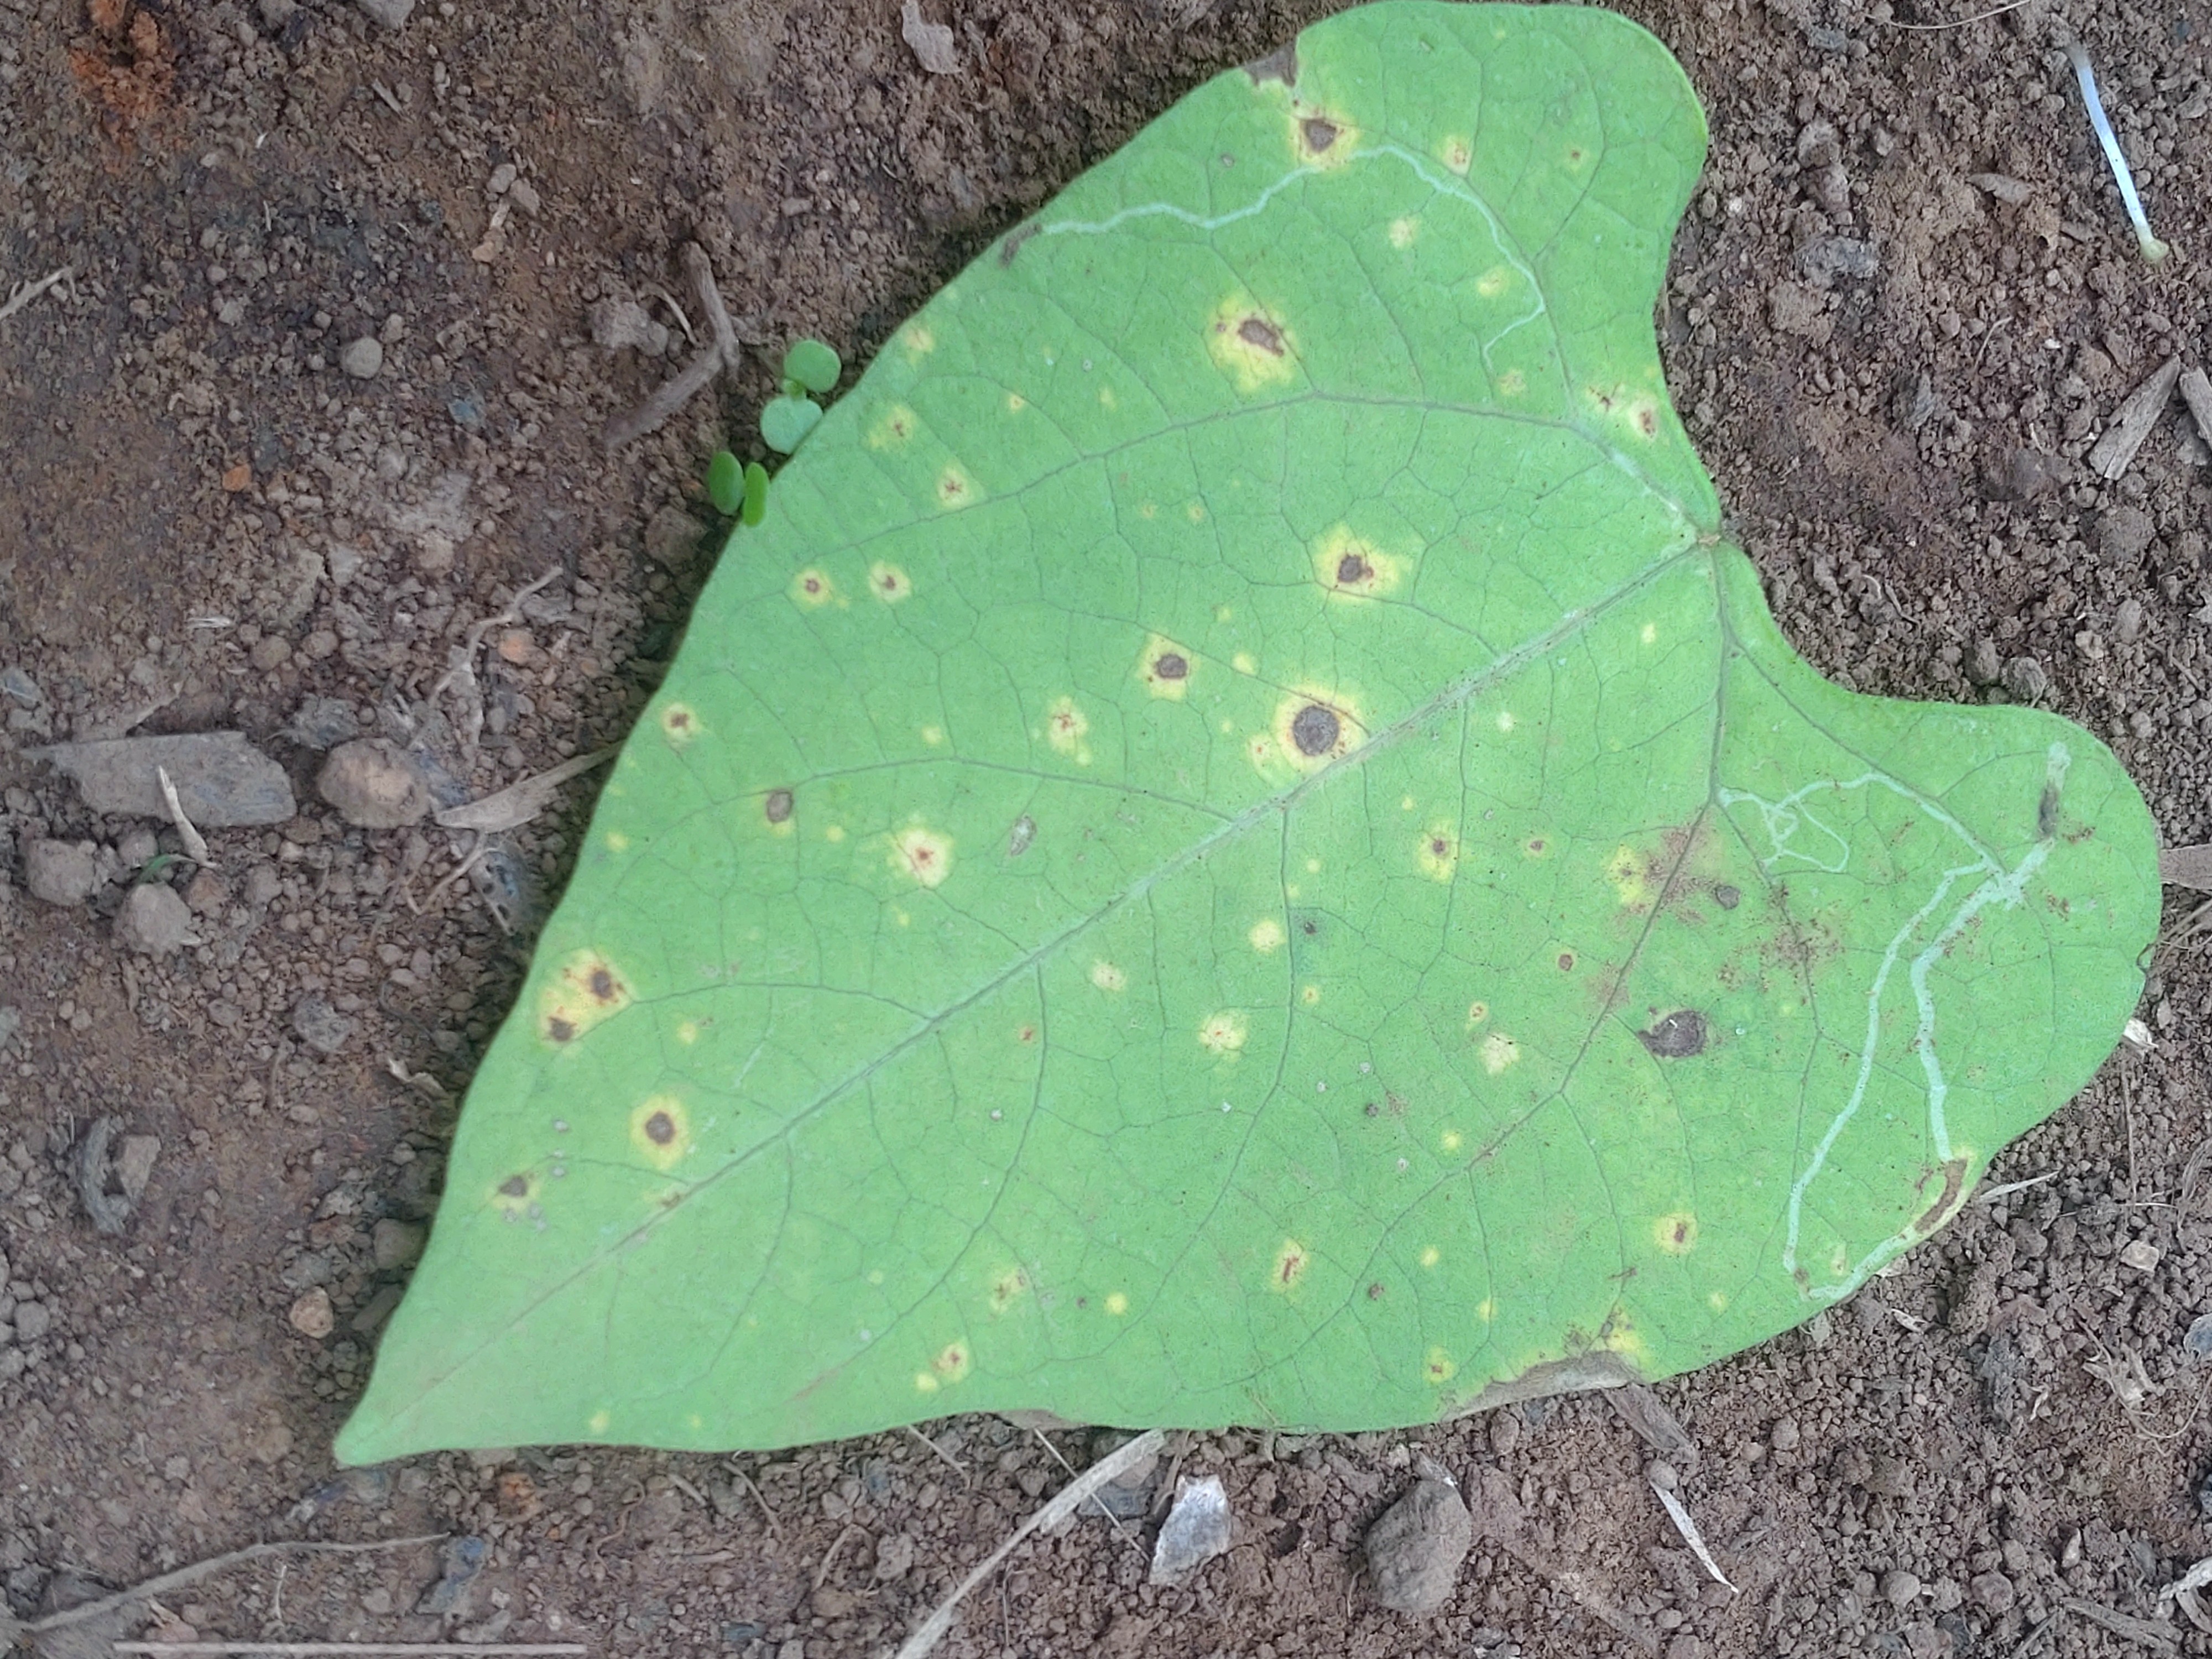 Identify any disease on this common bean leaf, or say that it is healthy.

rust
